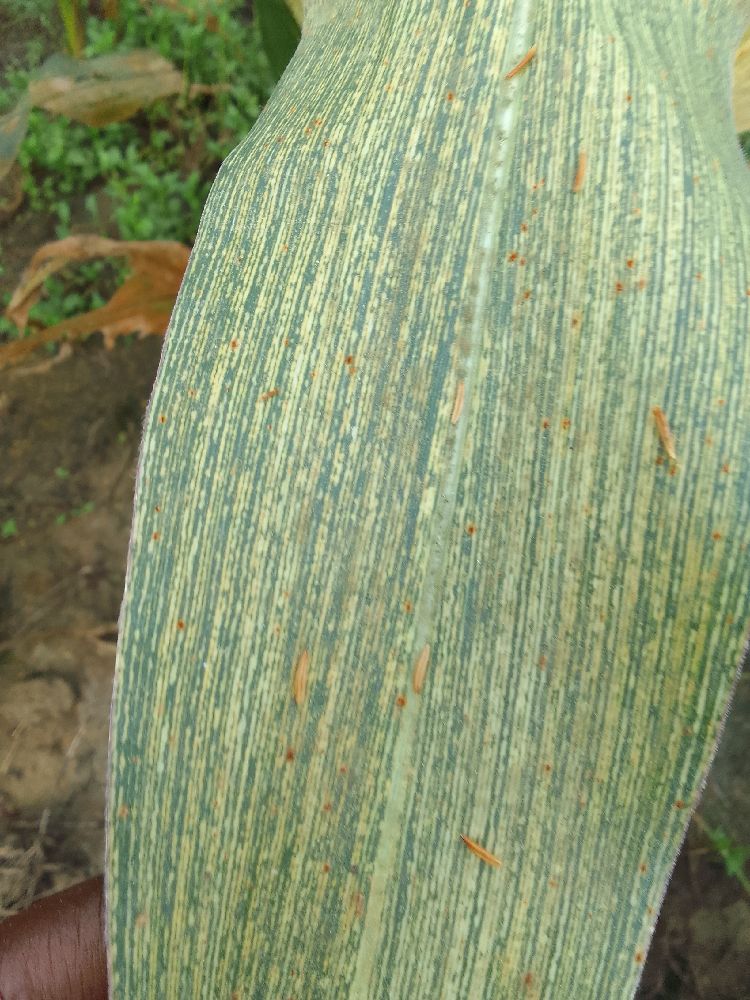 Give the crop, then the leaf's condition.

maize, maize streak virus
